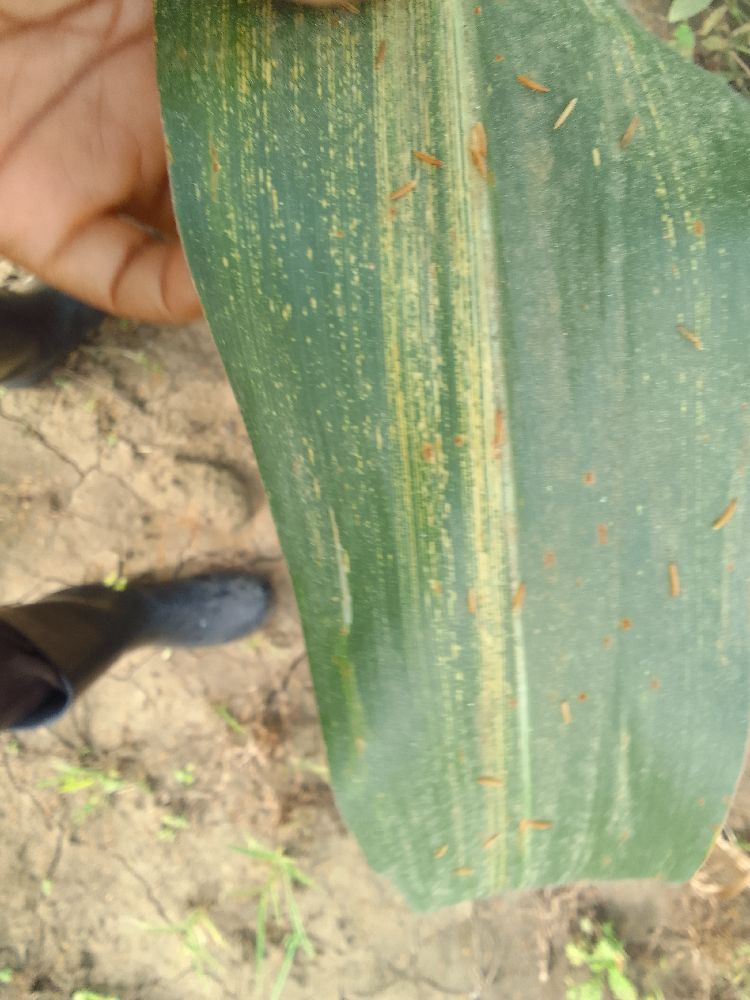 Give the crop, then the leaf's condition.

maize, maize streak virus
